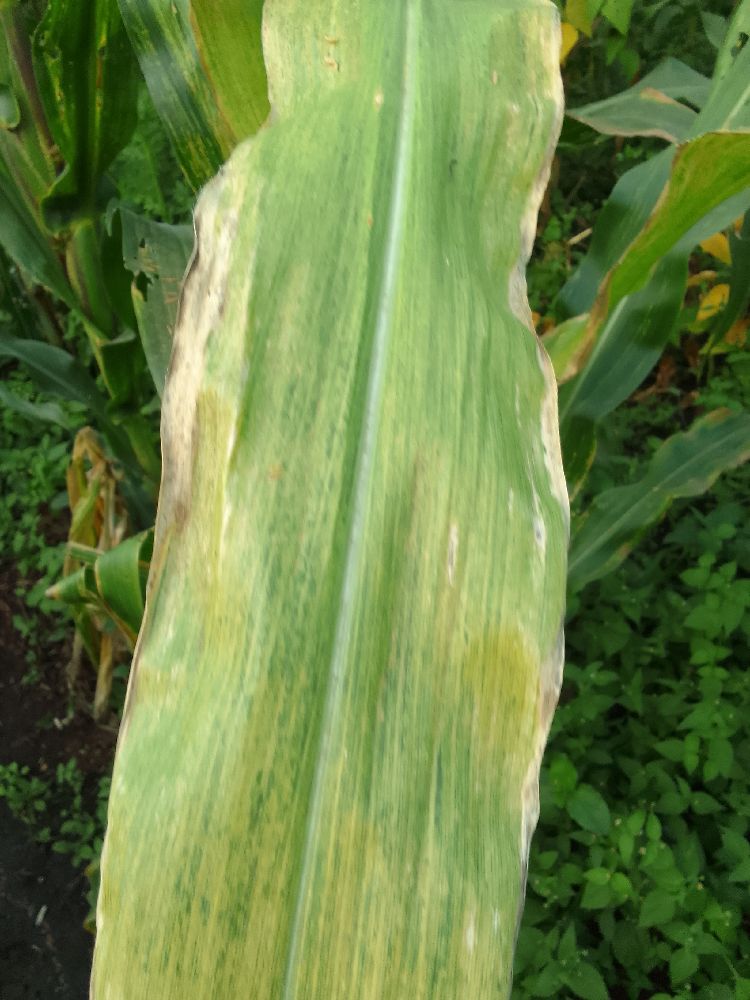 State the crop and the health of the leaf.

maize, maize lethal necrosis
